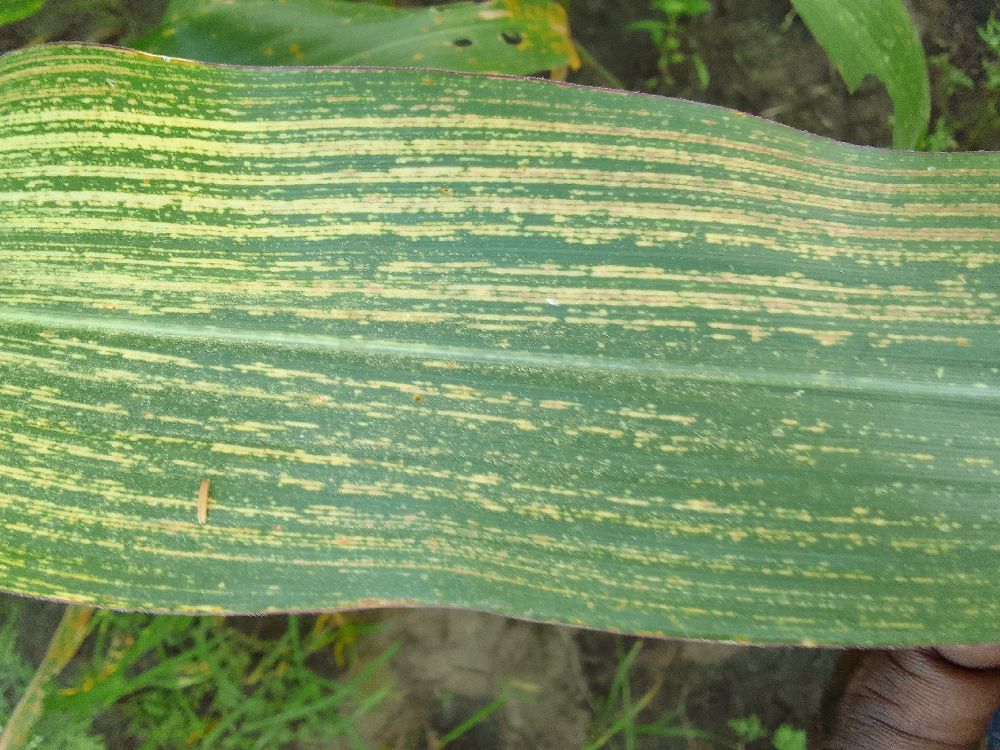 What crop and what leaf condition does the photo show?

maize, maize streak virus
